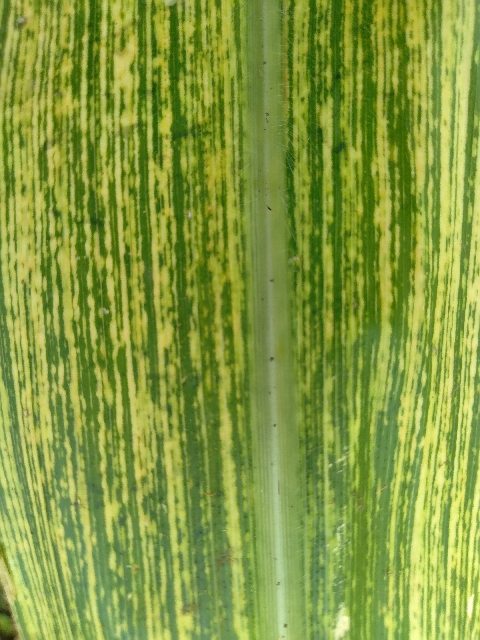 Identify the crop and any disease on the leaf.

maize, maize streak virus
